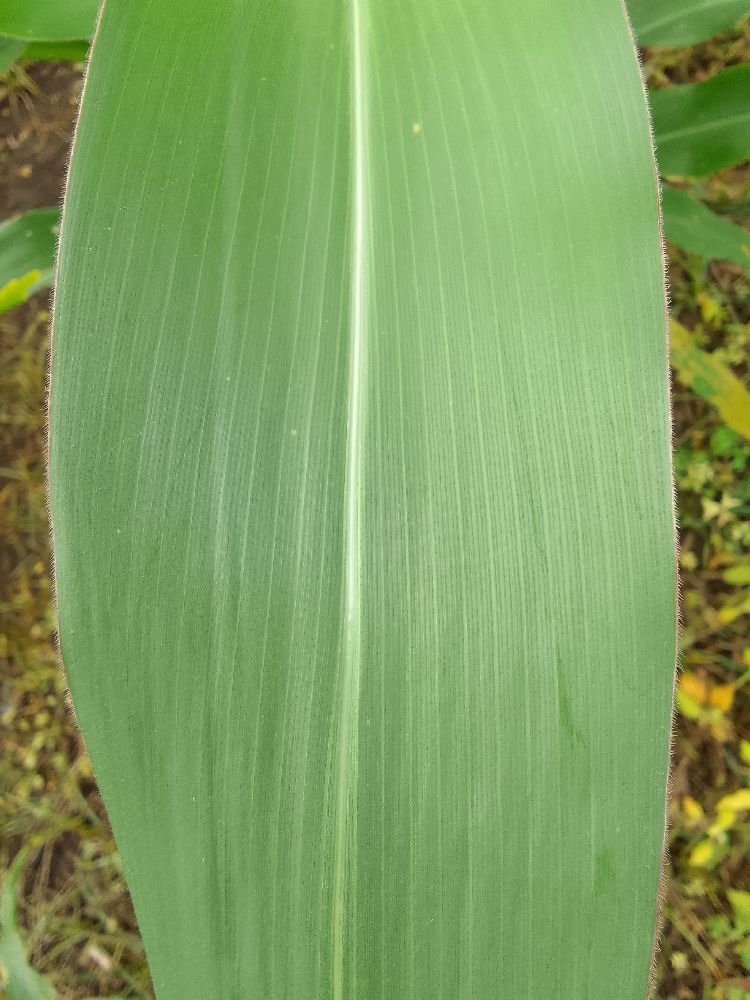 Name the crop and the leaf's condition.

maize, healthy
